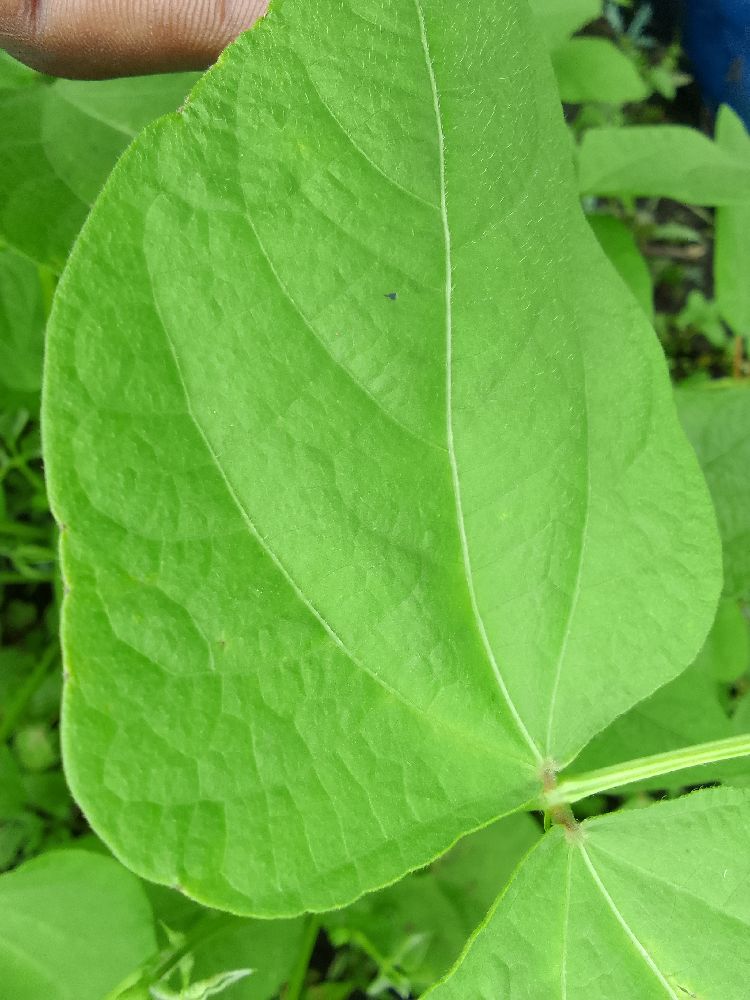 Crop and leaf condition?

common bean, healthy
